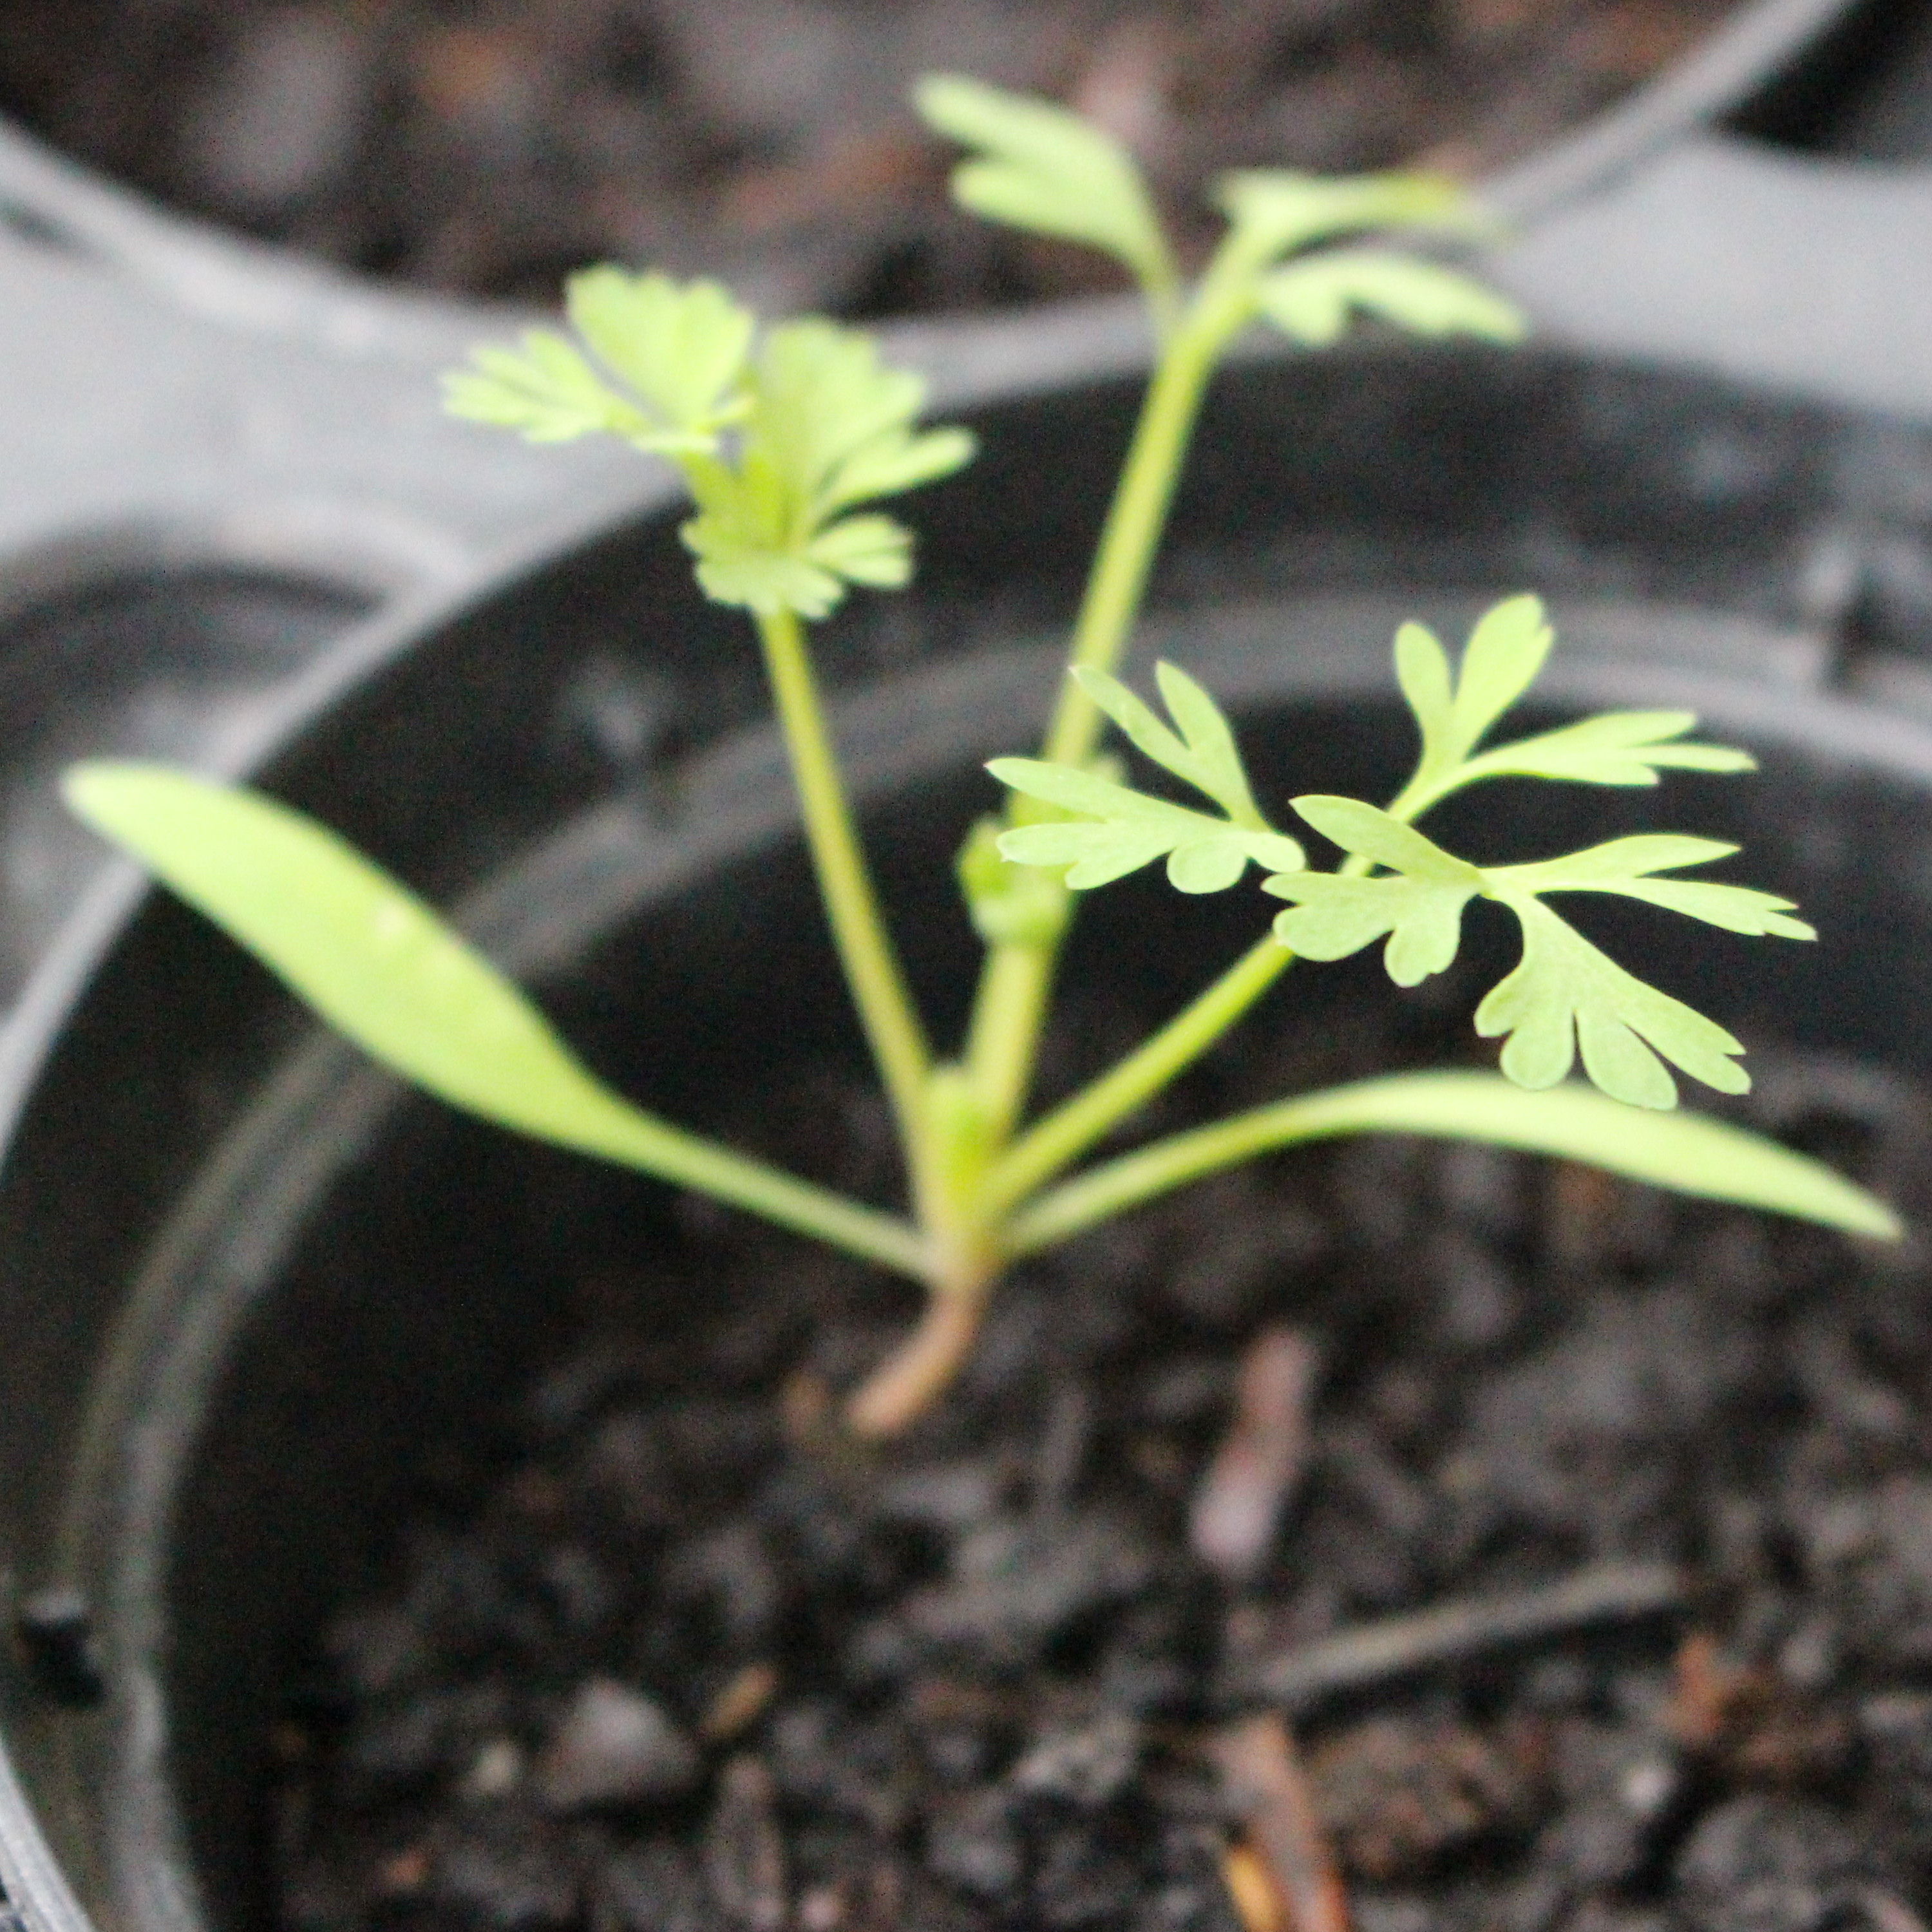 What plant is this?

Fumaria officinalis
